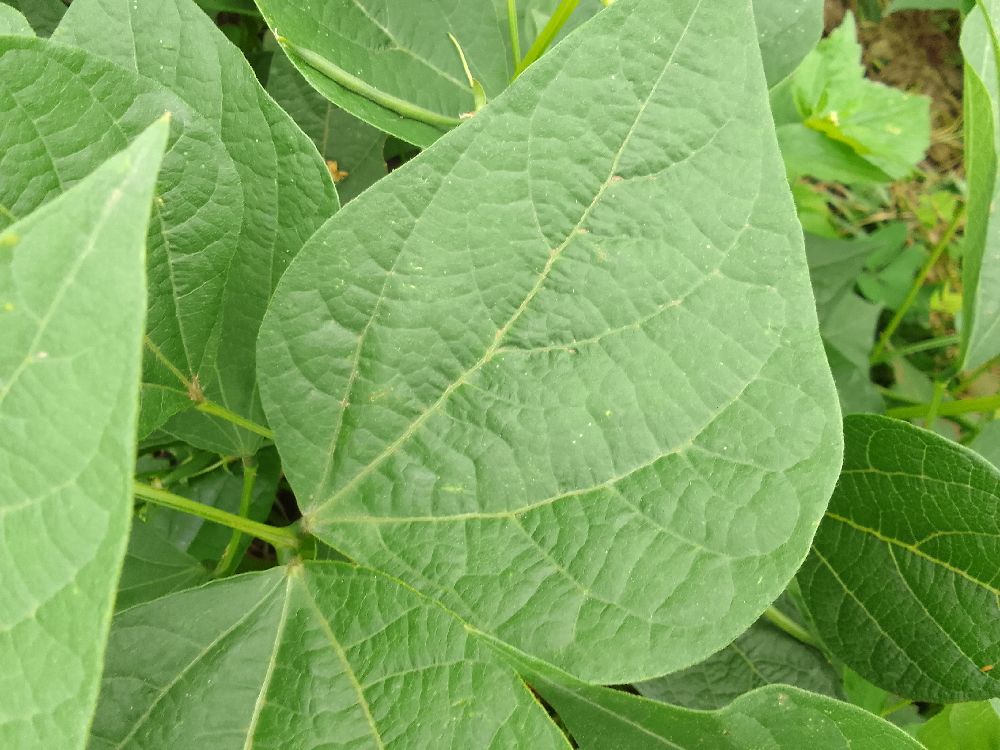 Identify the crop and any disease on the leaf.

common bean, healthy
